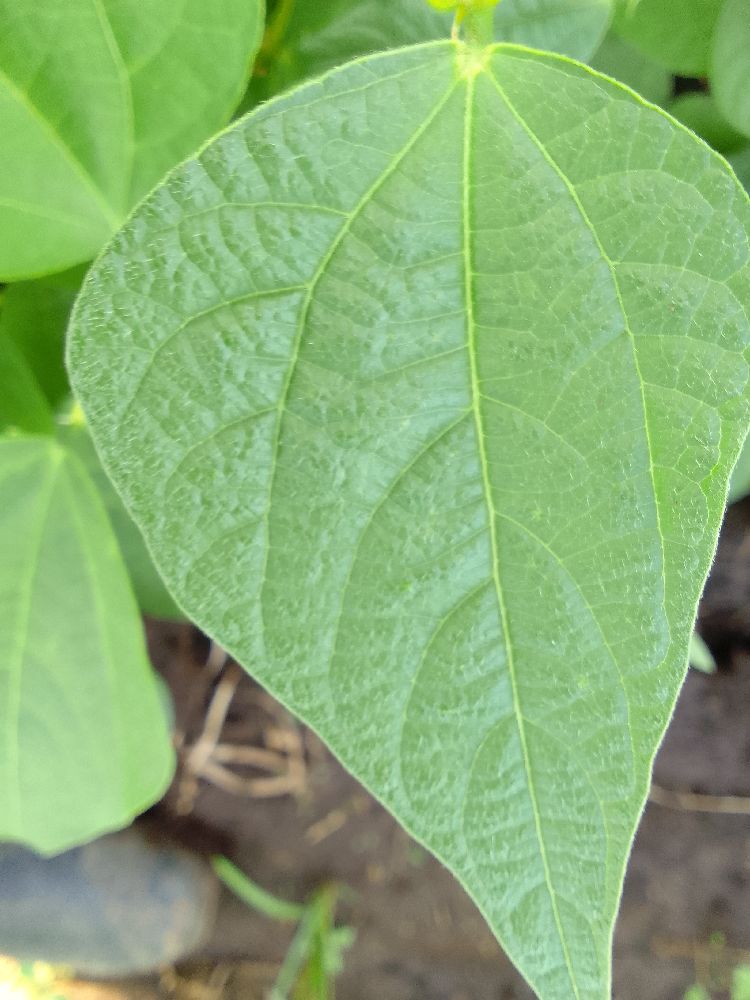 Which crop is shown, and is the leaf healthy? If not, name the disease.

common bean, healthy
